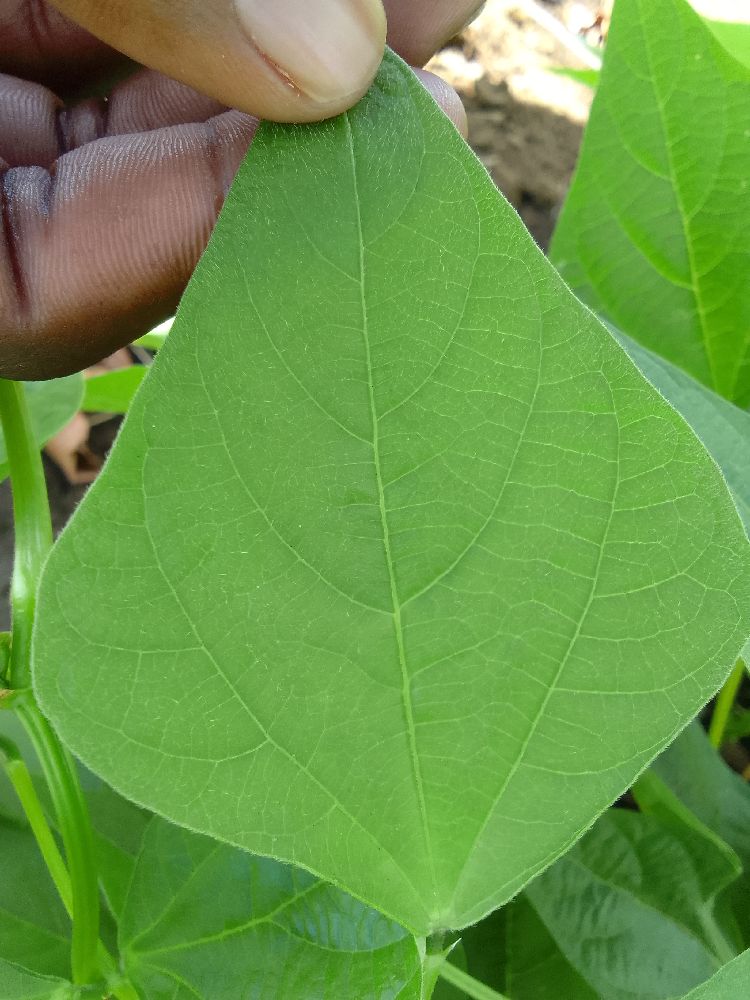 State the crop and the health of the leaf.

common bean, healthy
